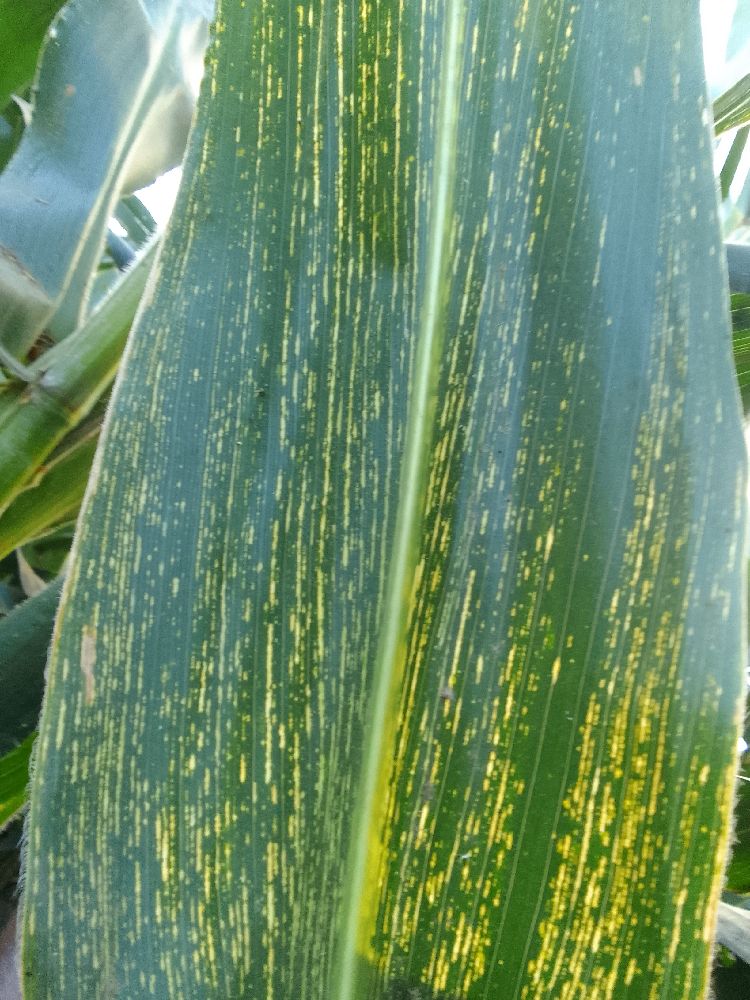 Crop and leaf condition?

maize, maize streak virus
